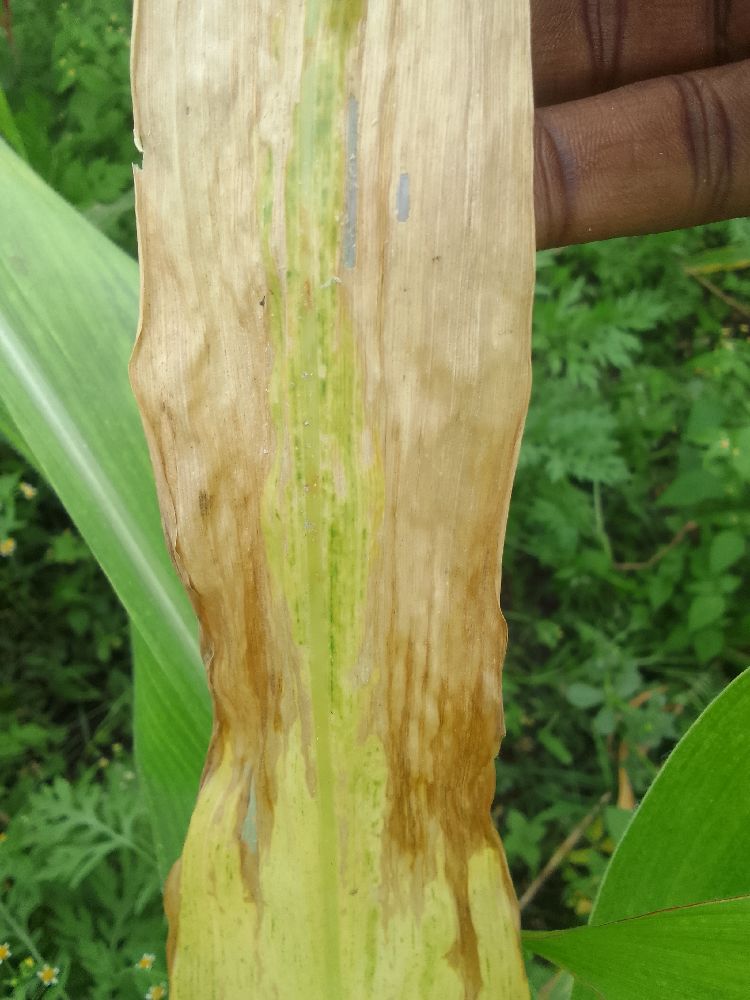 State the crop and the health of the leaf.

maize, maize lethal necrosis
